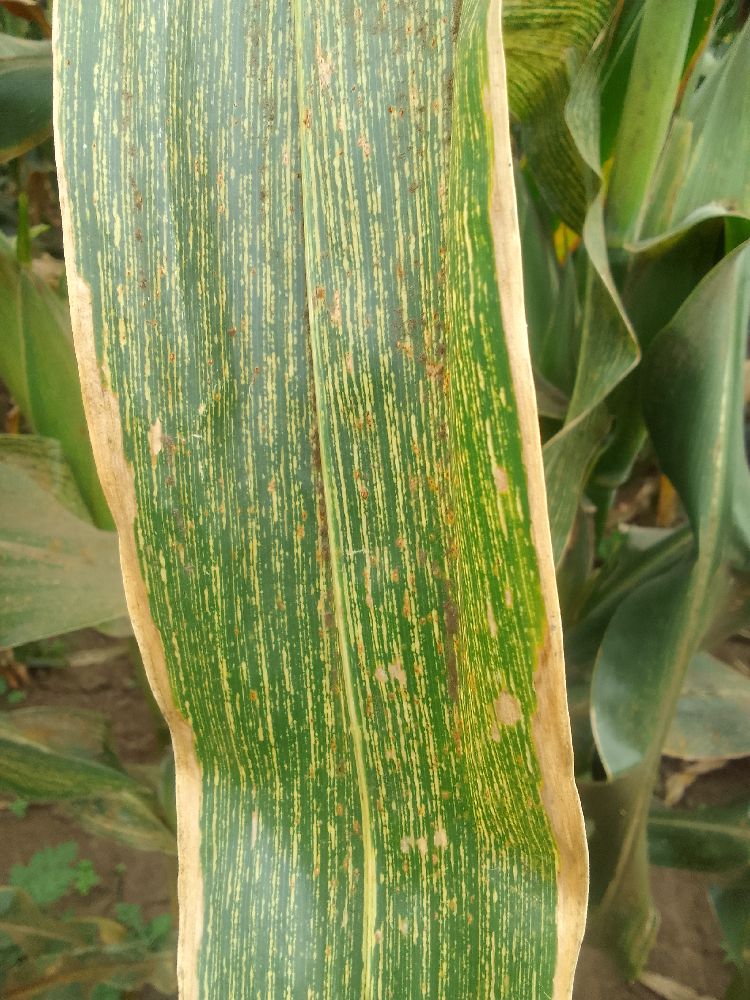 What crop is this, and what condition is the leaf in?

maize, maize streak virus
